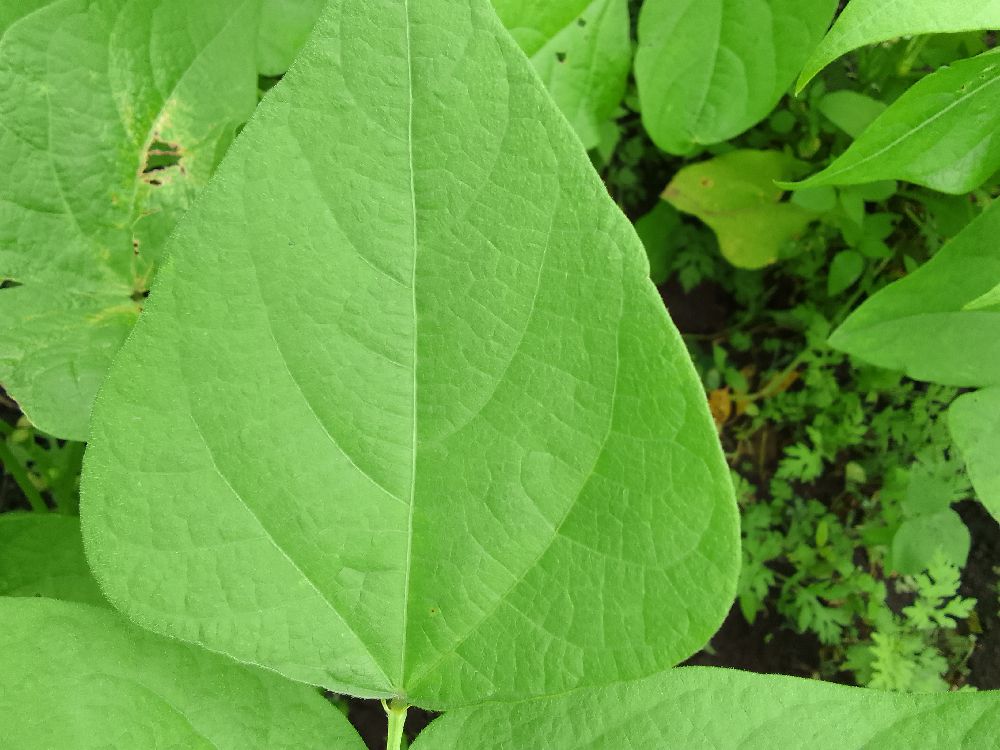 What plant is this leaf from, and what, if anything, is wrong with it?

common bean, healthy
